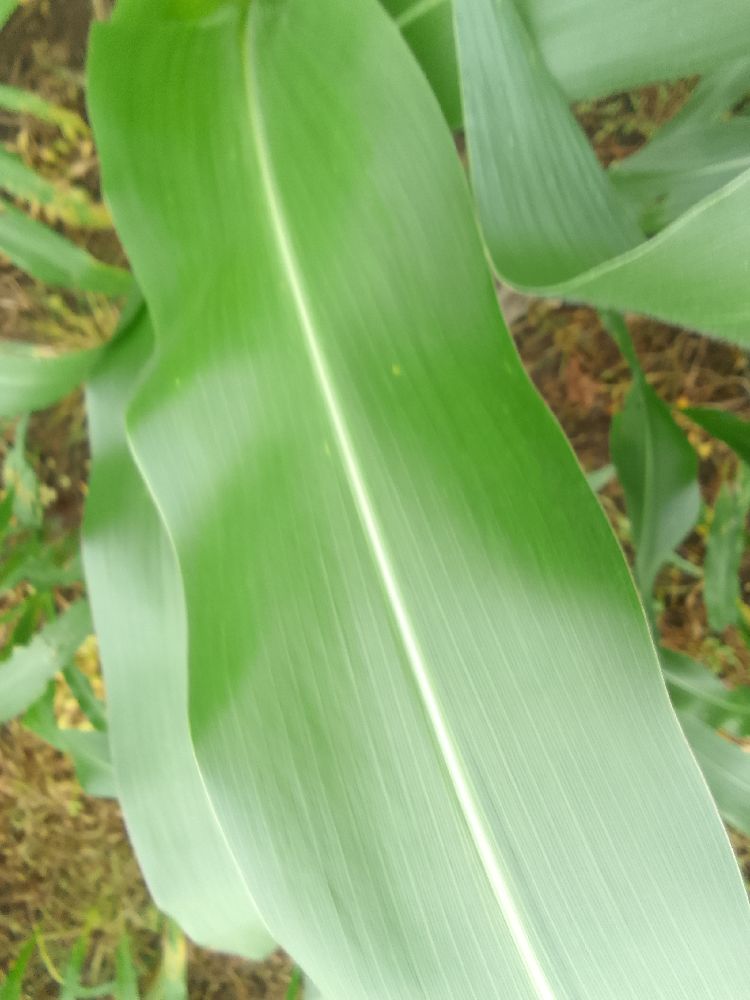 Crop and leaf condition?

maize, healthy
